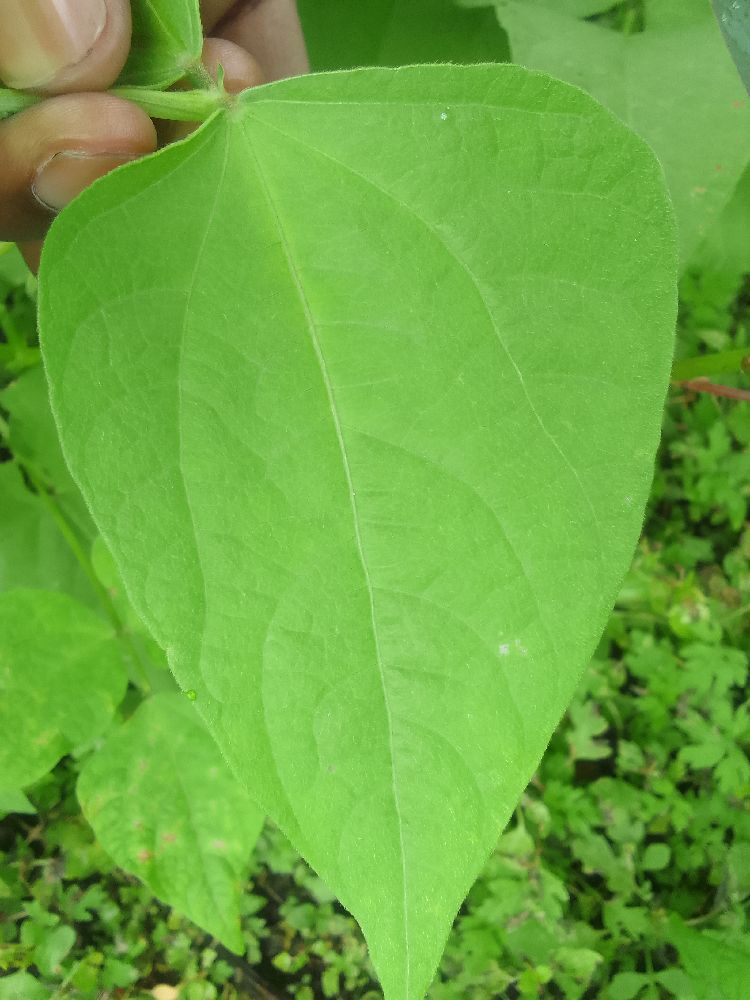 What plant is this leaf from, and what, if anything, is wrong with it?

common bean, healthy
